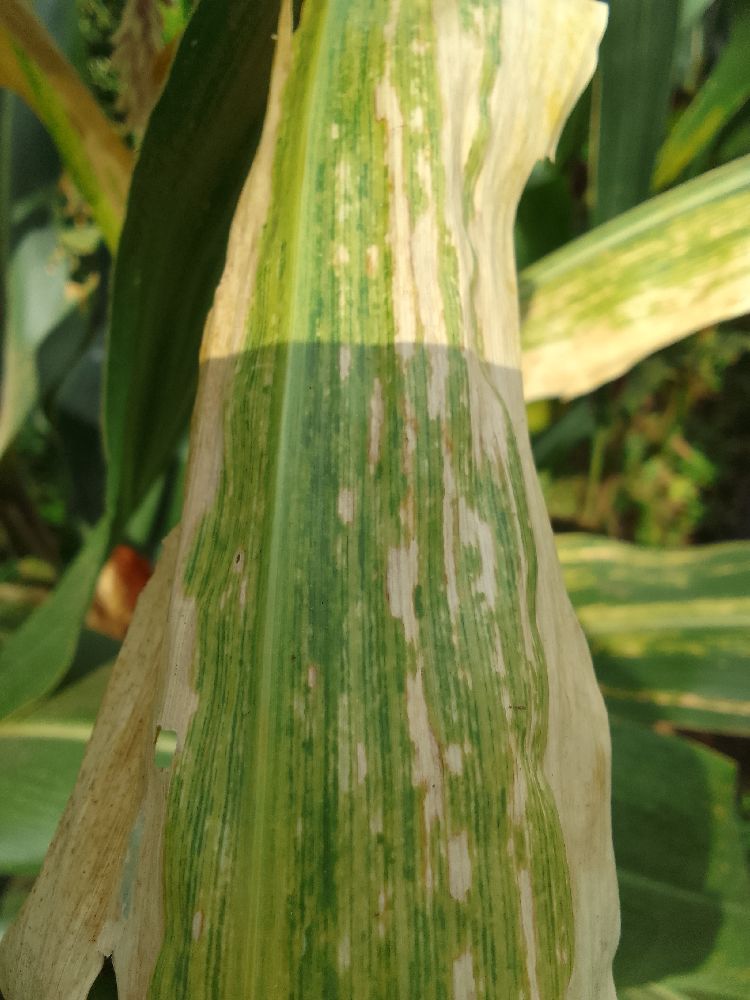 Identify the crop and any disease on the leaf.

maize, maize lethal necrosis
